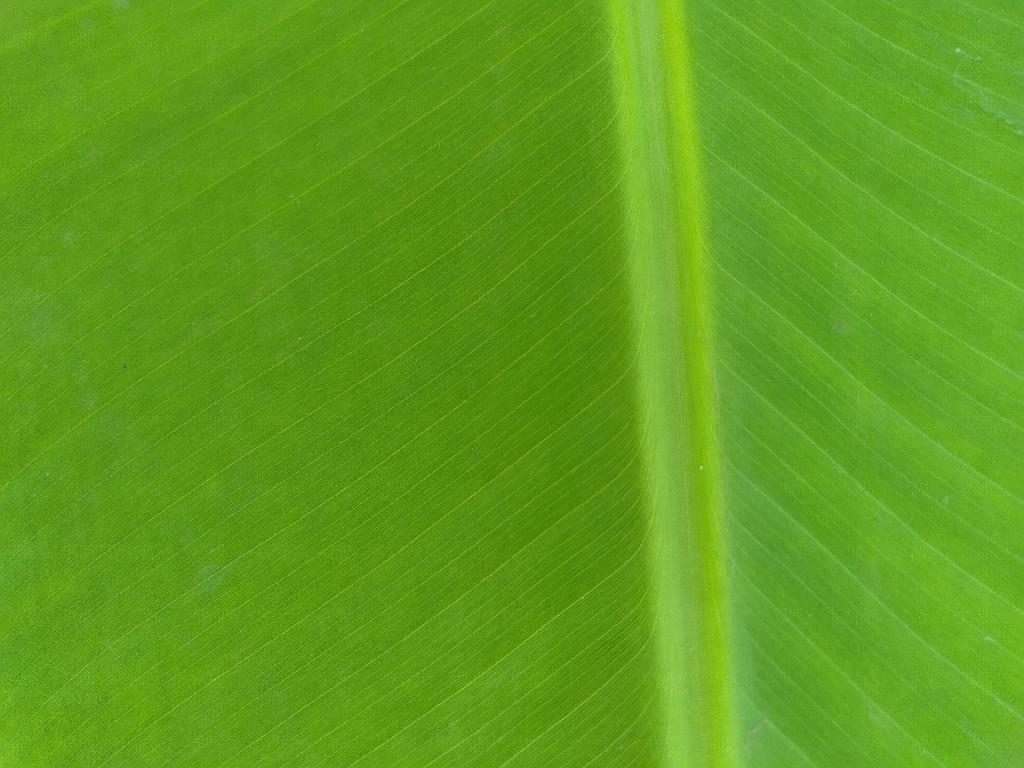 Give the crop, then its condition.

banana, healthy
